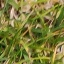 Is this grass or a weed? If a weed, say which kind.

grass
